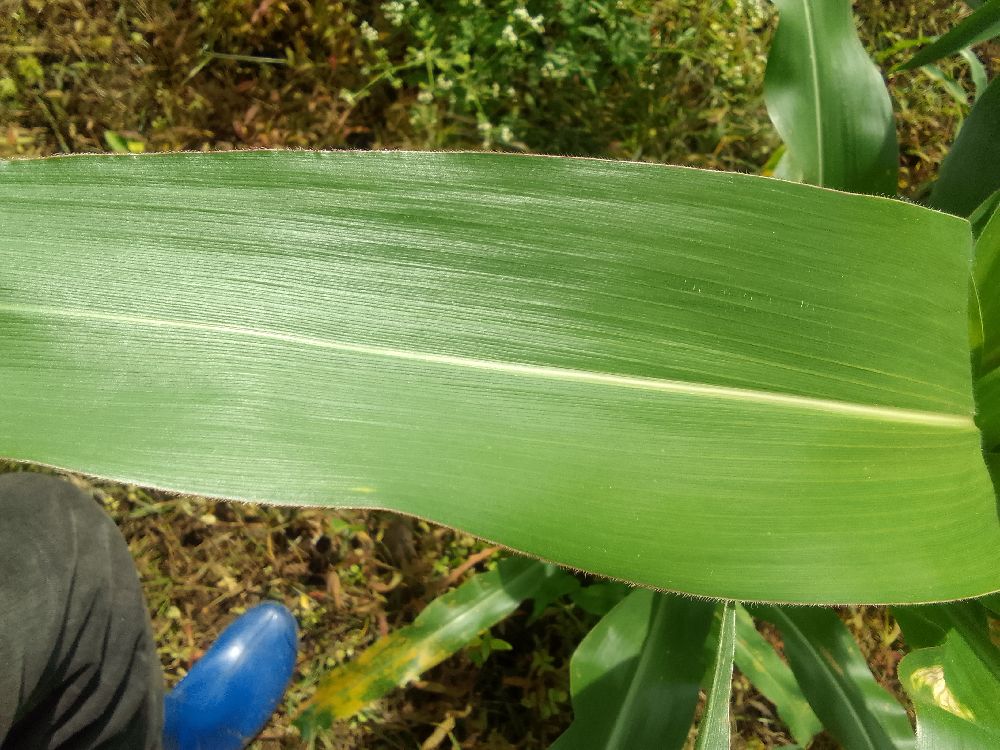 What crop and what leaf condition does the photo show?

maize, healthy
